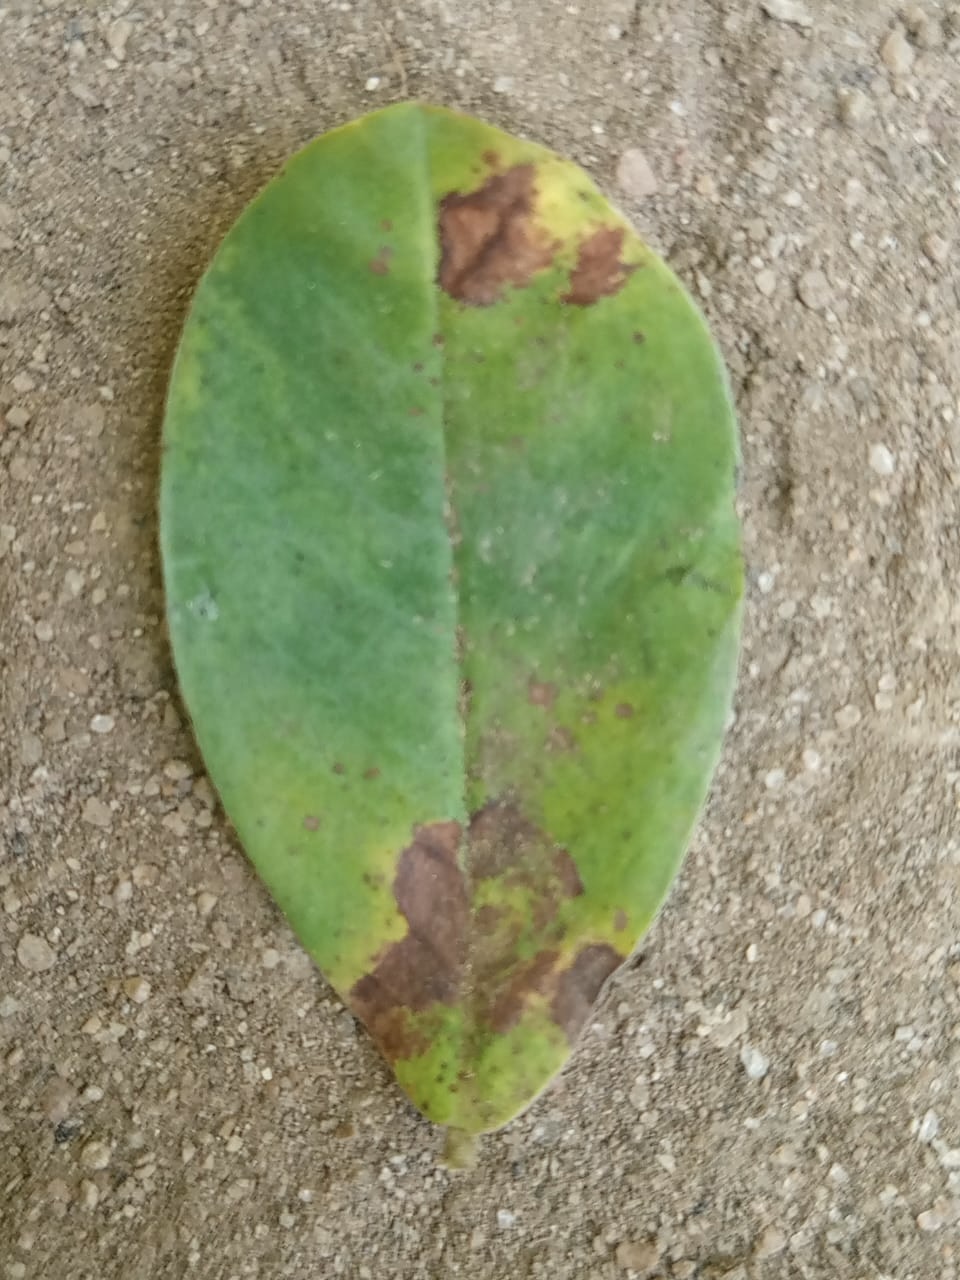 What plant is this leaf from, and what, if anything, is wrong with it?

peanut, phoma arachidicola
